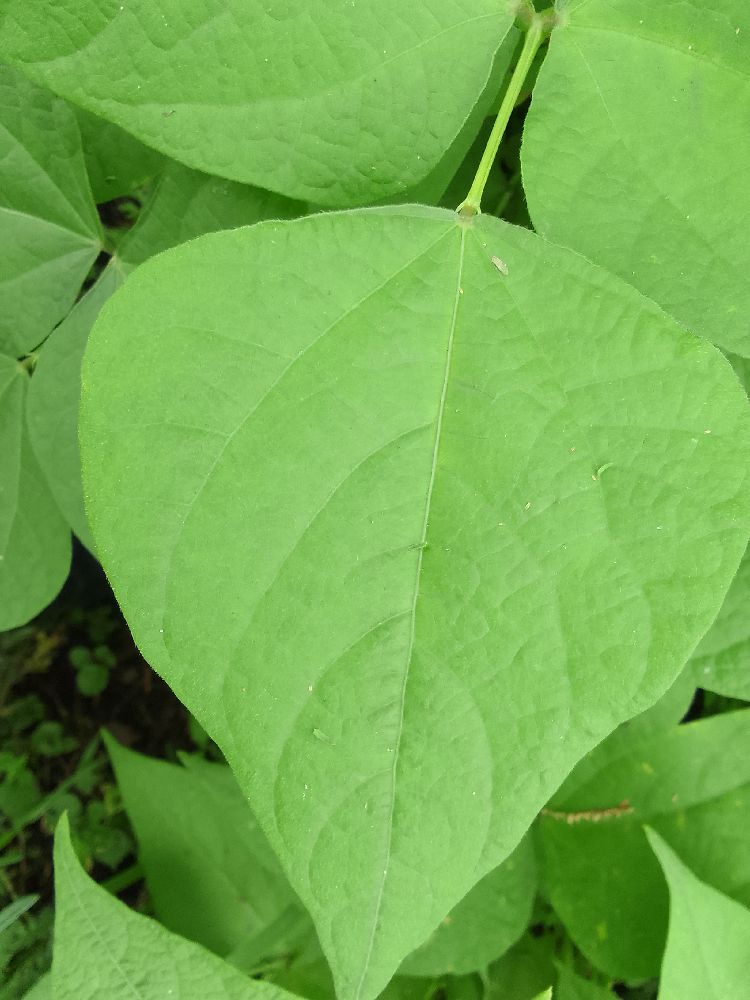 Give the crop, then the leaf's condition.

common bean, healthy
